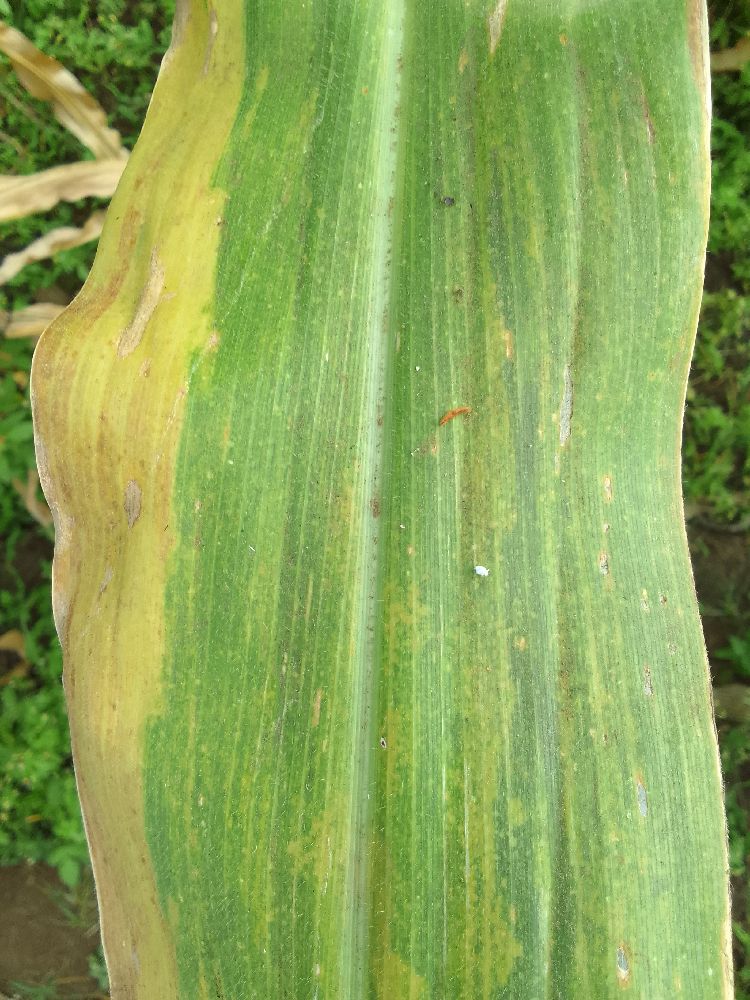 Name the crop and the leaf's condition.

maize, maize lethal necrosis
